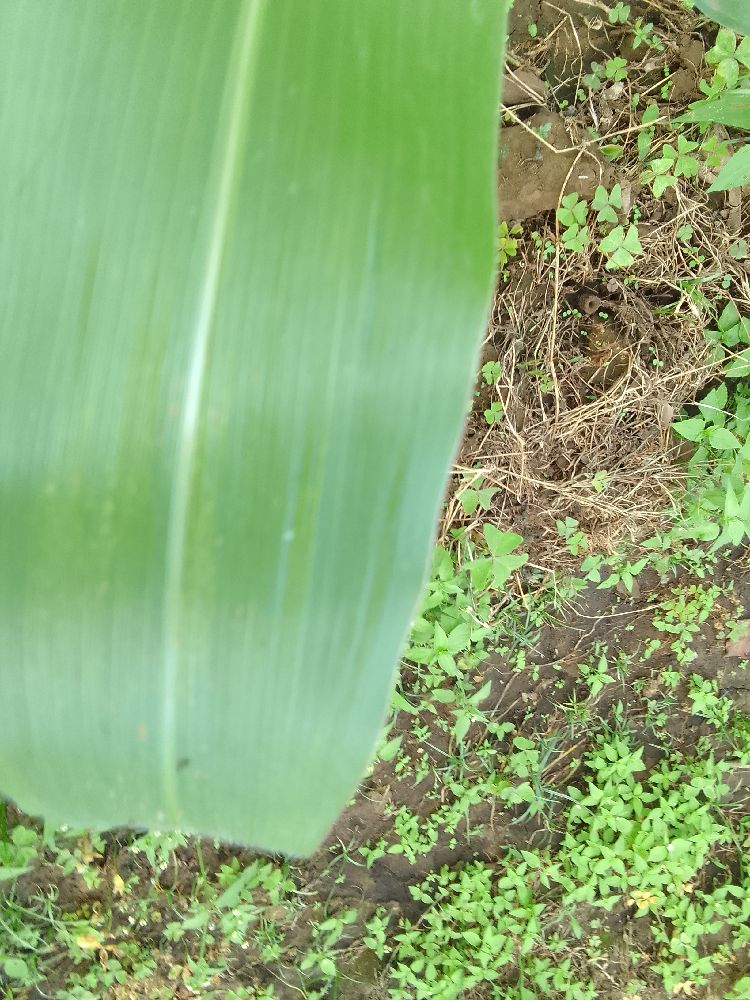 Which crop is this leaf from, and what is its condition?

maize, healthy
